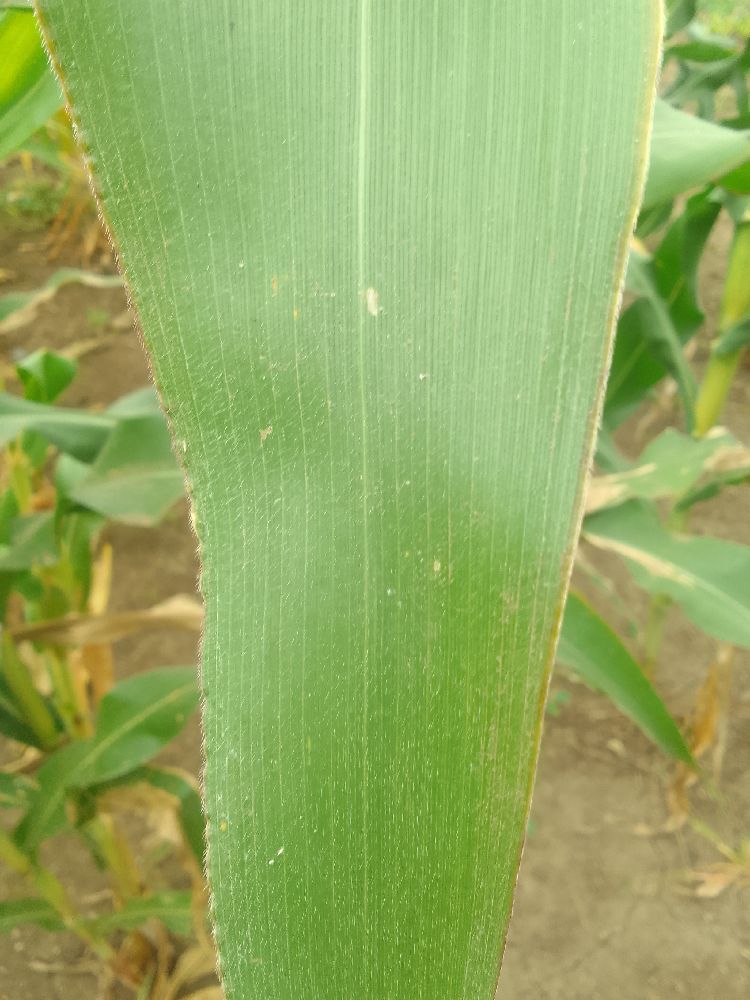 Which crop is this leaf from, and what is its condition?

maize, healthy
